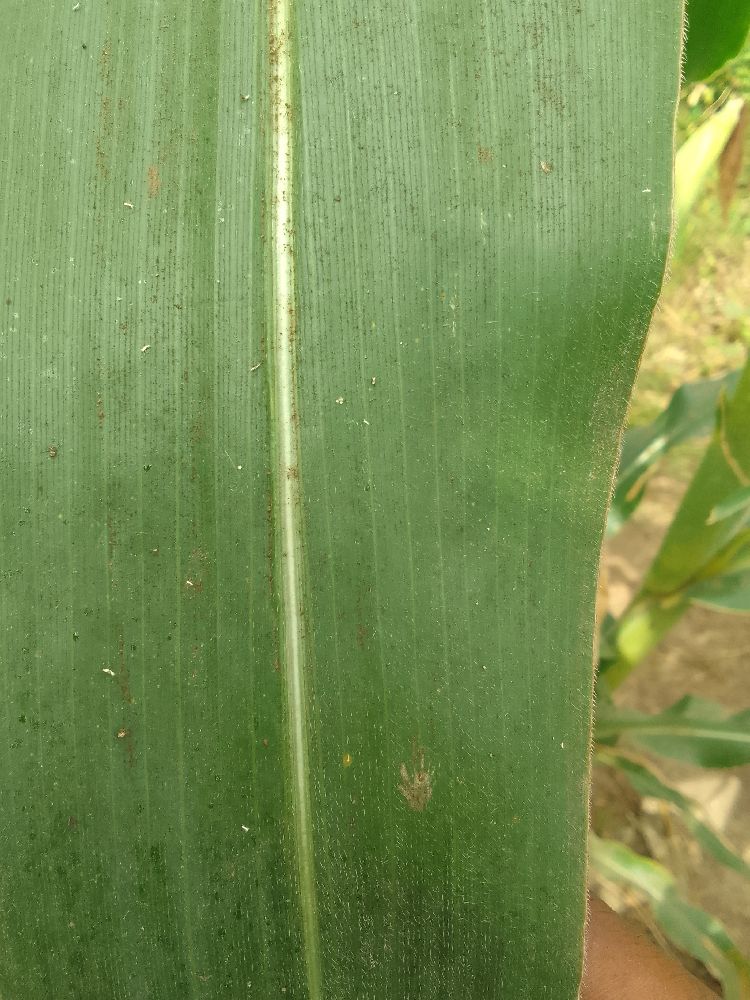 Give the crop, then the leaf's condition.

maize, healthy
